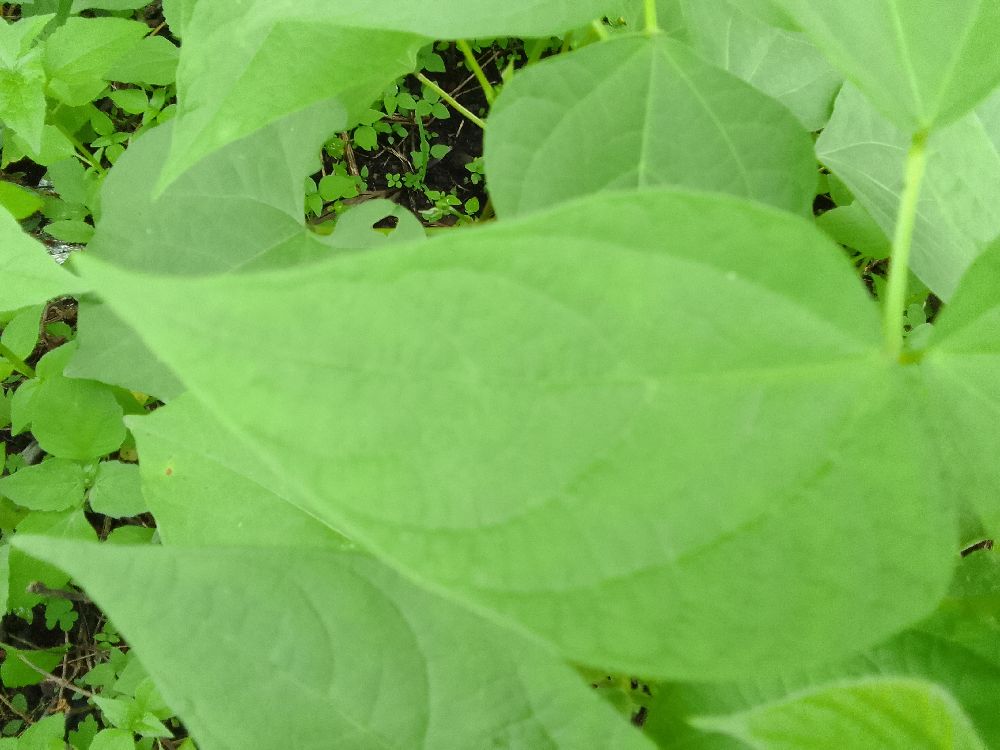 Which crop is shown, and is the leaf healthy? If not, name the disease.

common bean, healthy
